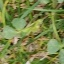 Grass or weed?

unstructured weed
